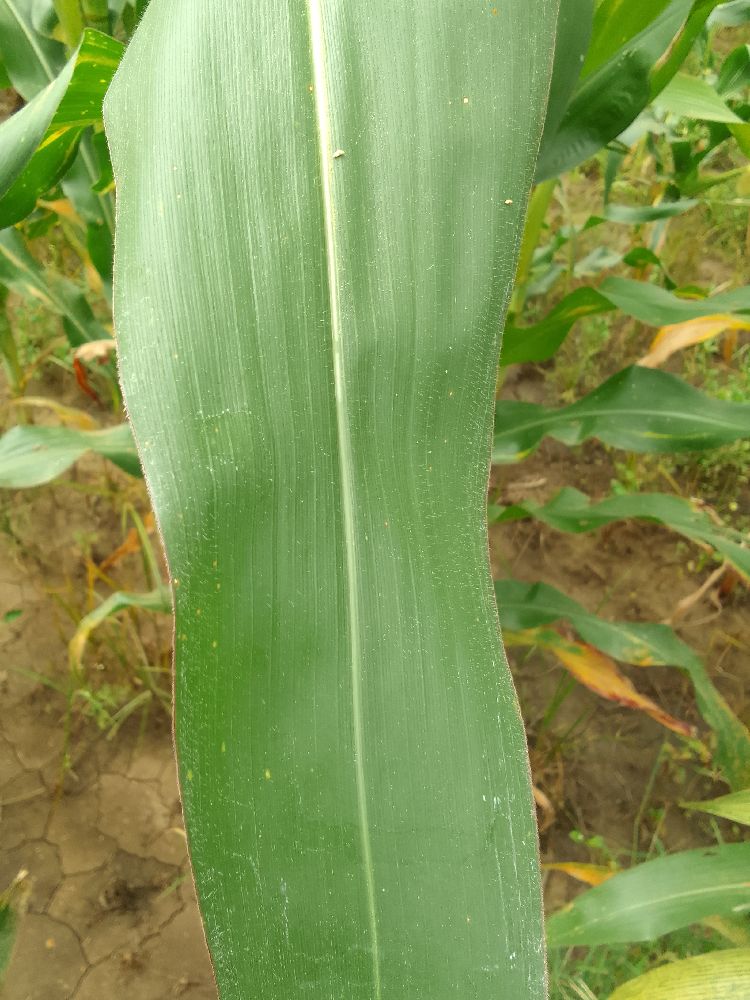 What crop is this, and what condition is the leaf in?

maize, healthy
